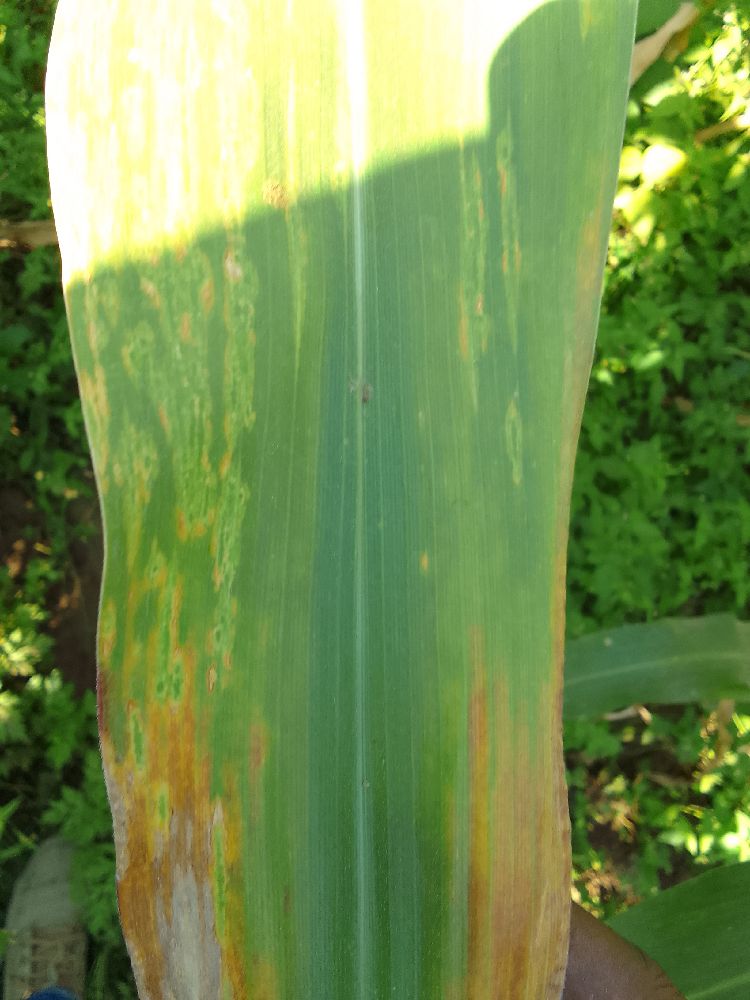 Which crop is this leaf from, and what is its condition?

maize, maize lethal necrosis
